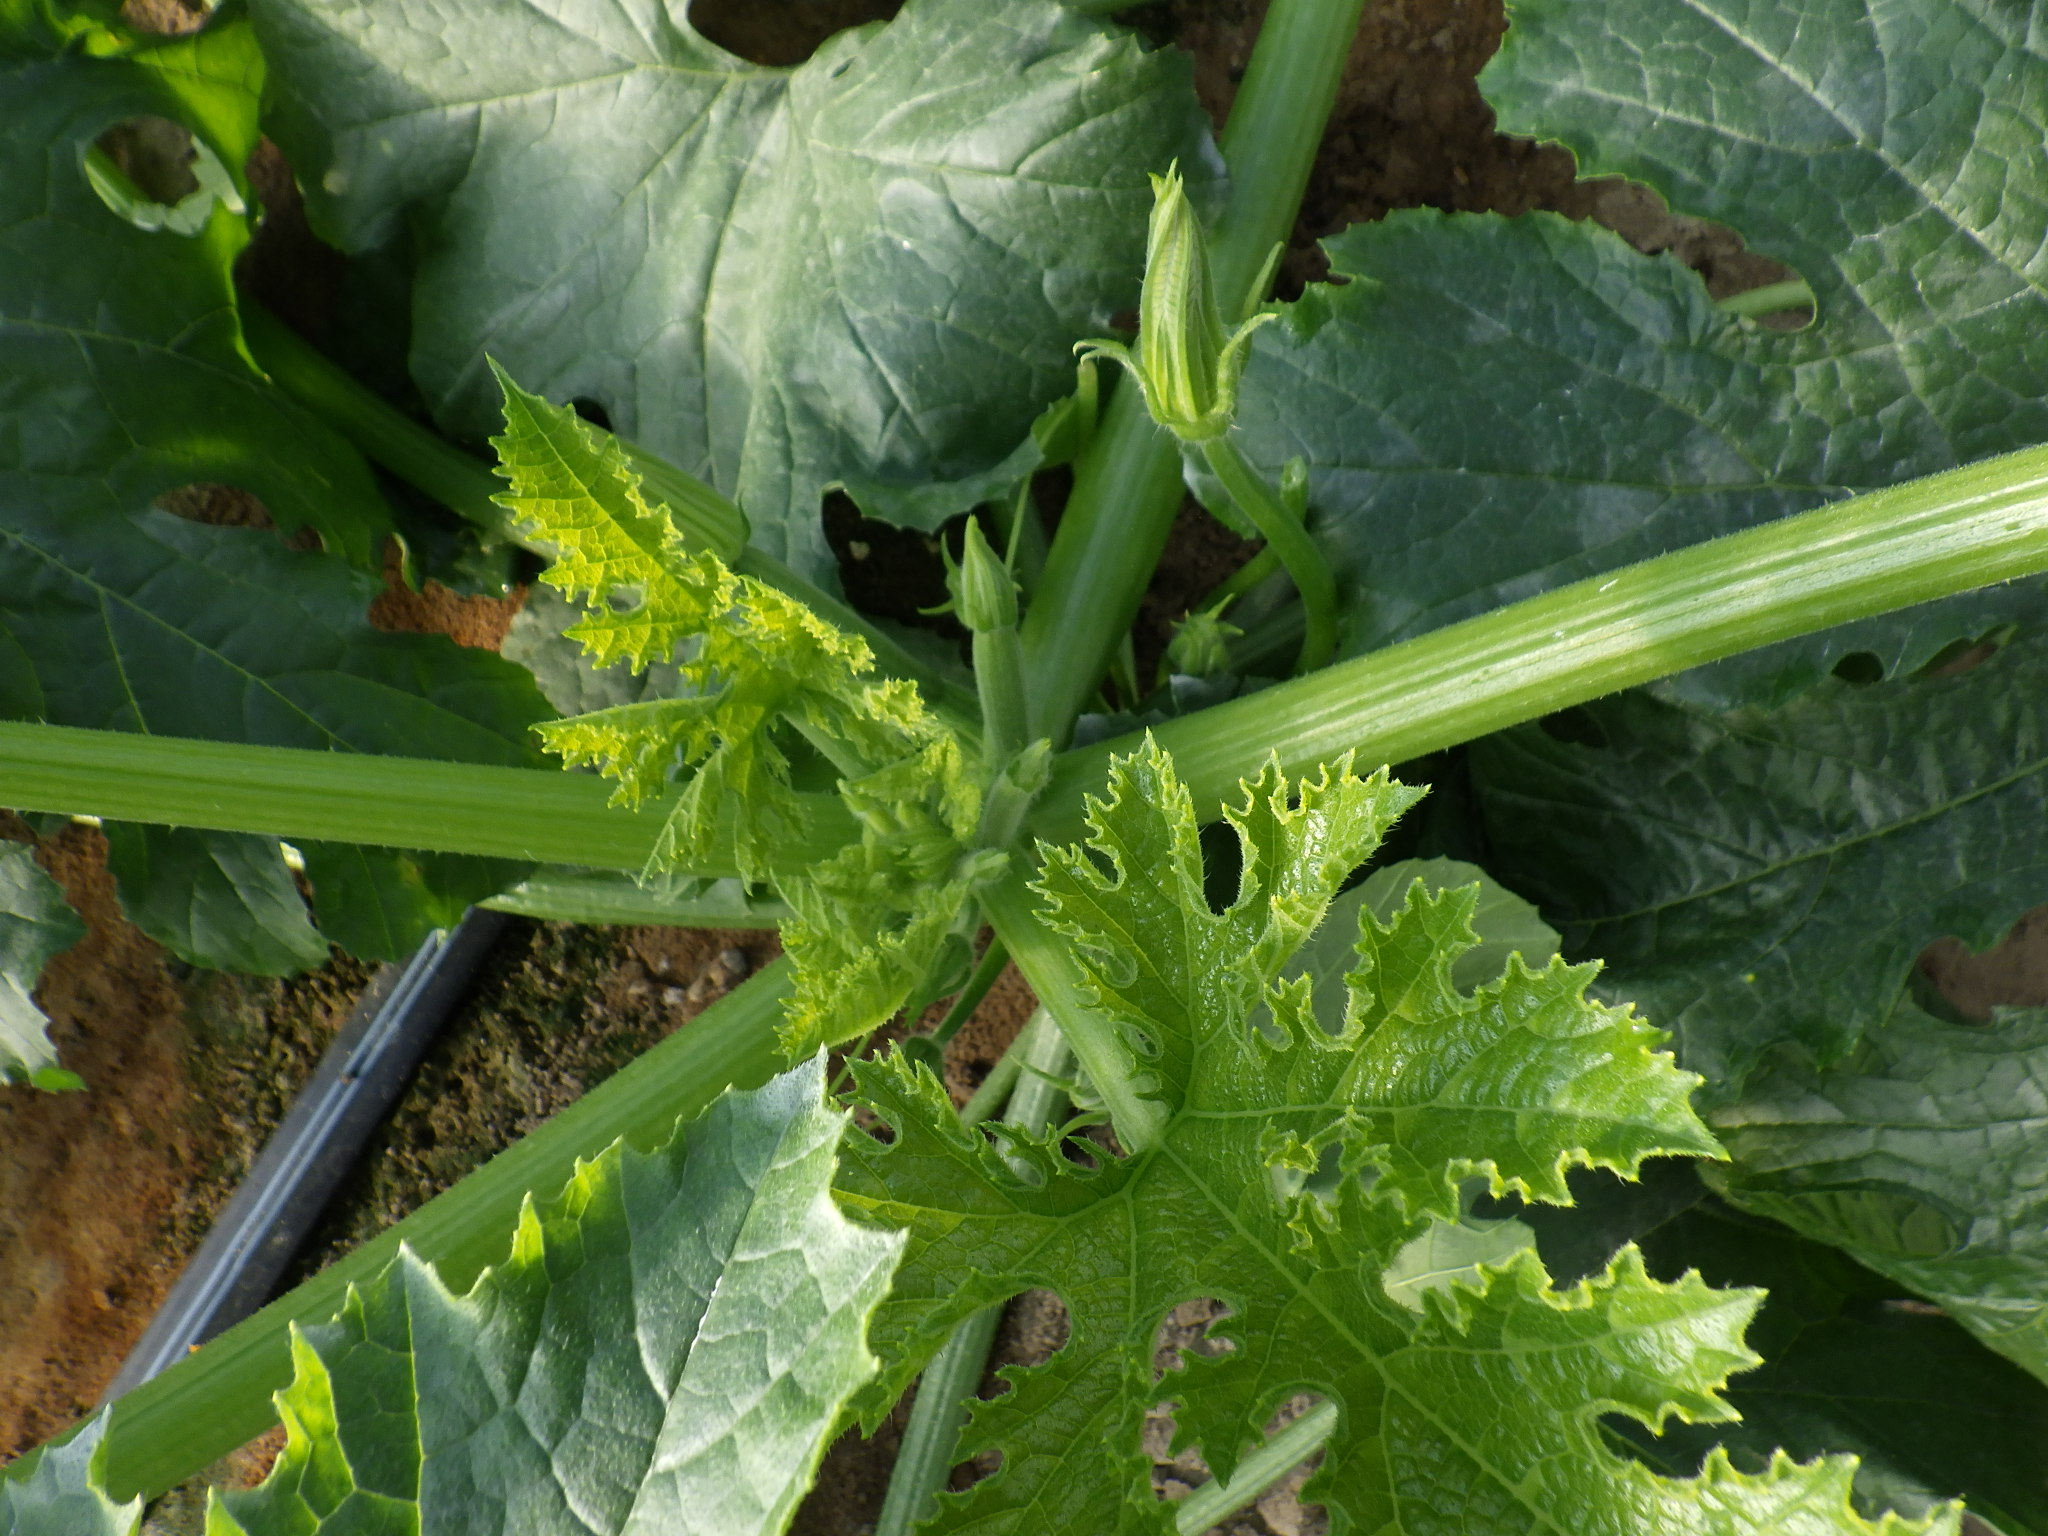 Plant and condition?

zucchini, healthy
